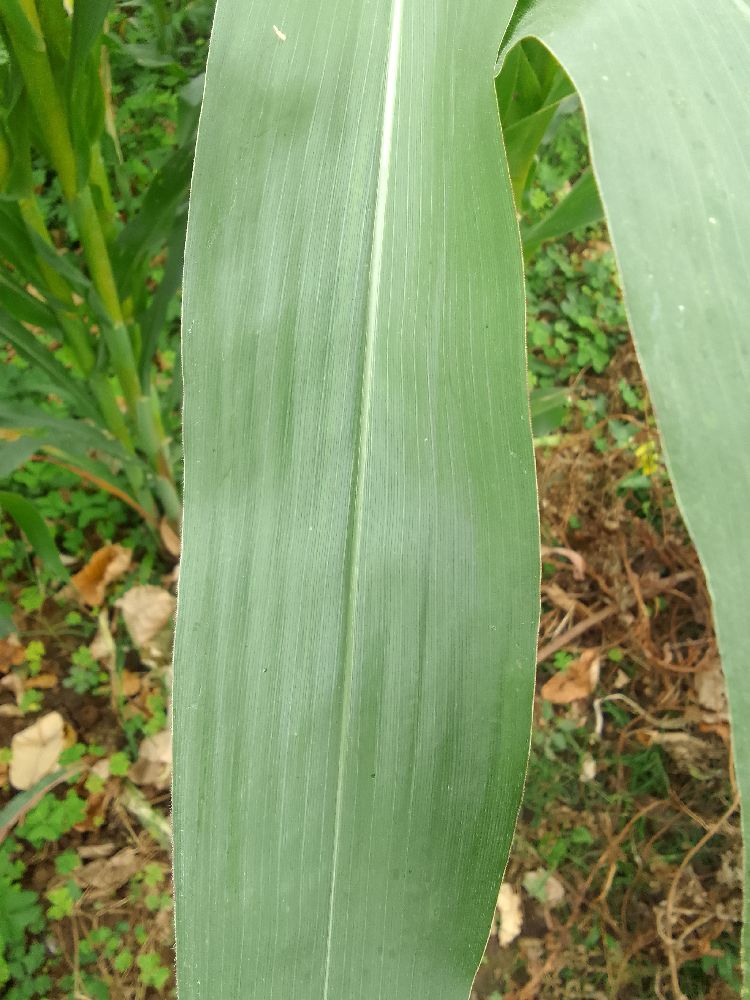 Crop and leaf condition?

maize, healthy
